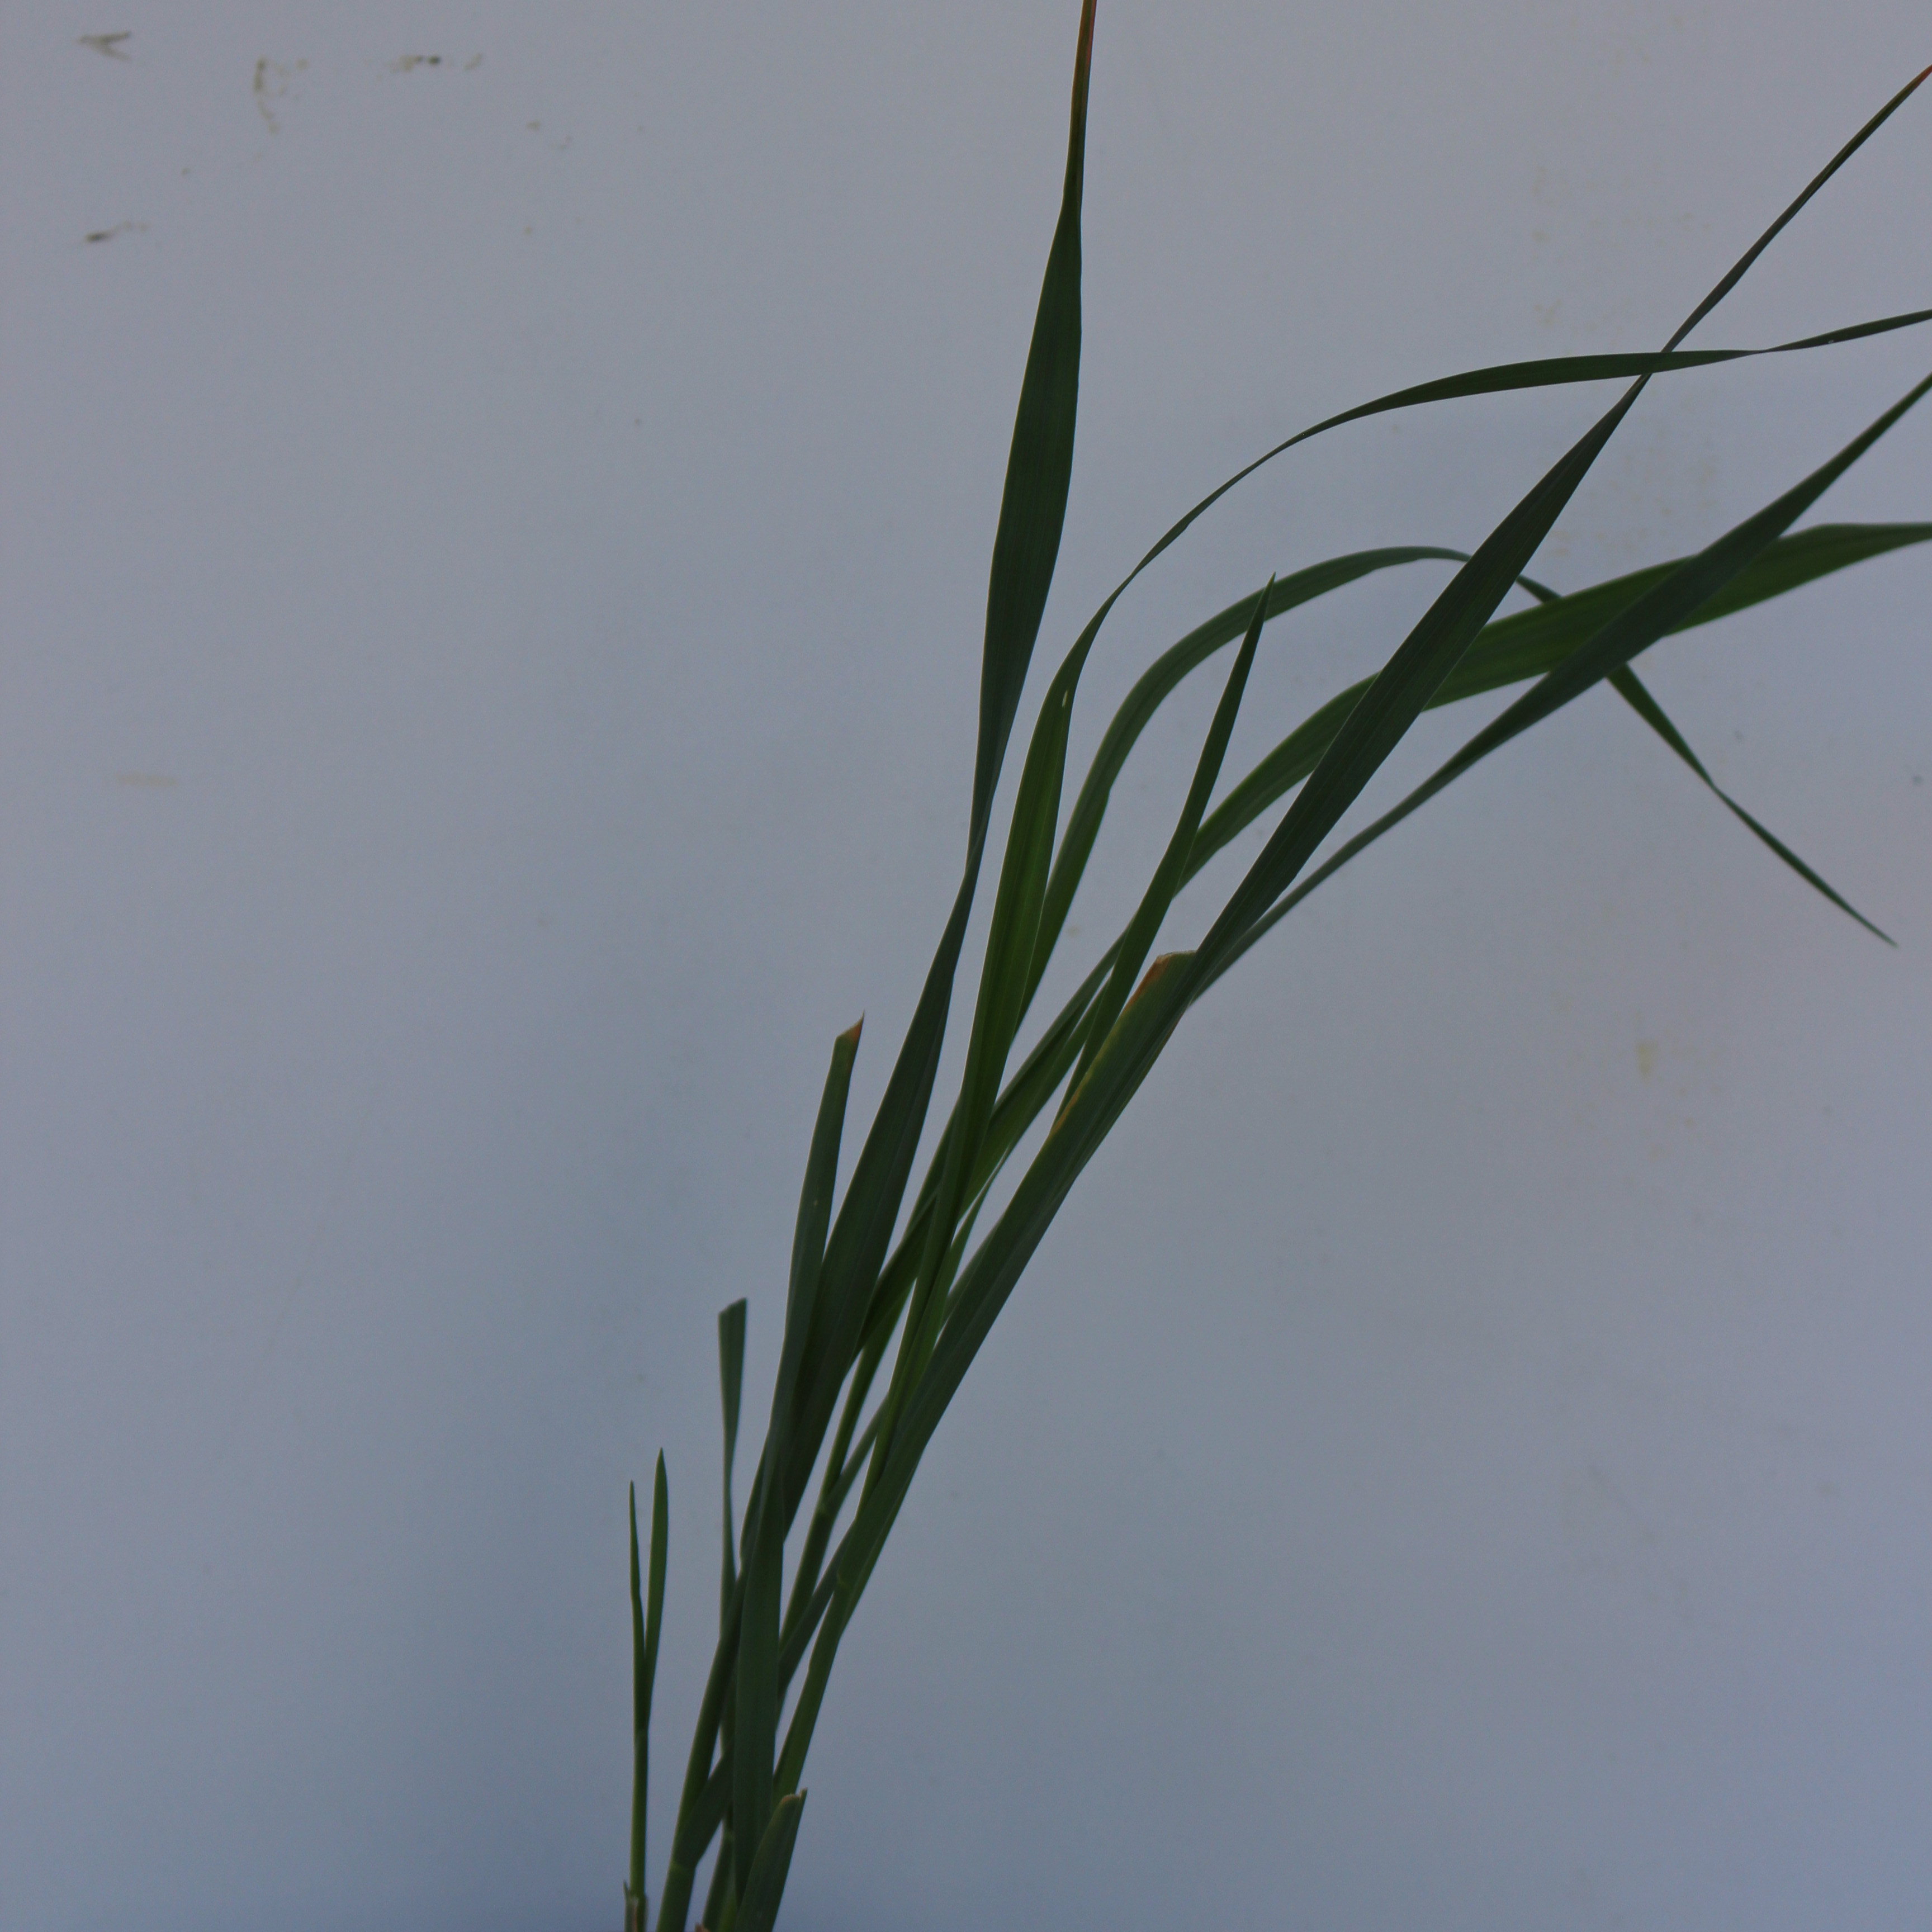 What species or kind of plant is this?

Avena sterilis
